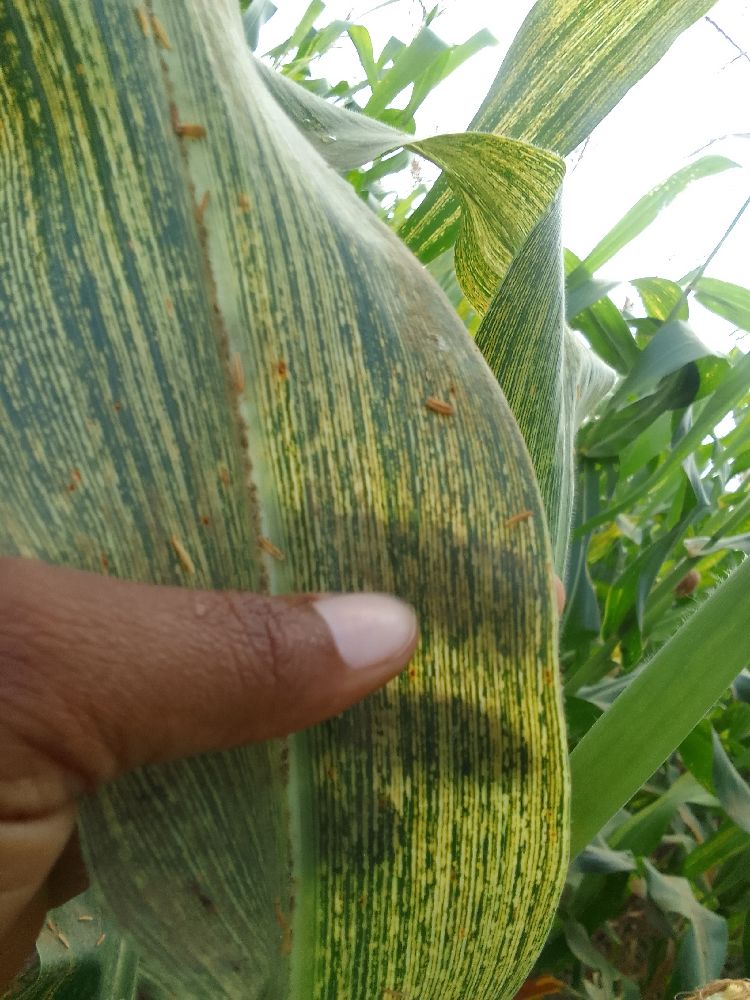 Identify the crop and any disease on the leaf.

maize, maize streak virus
